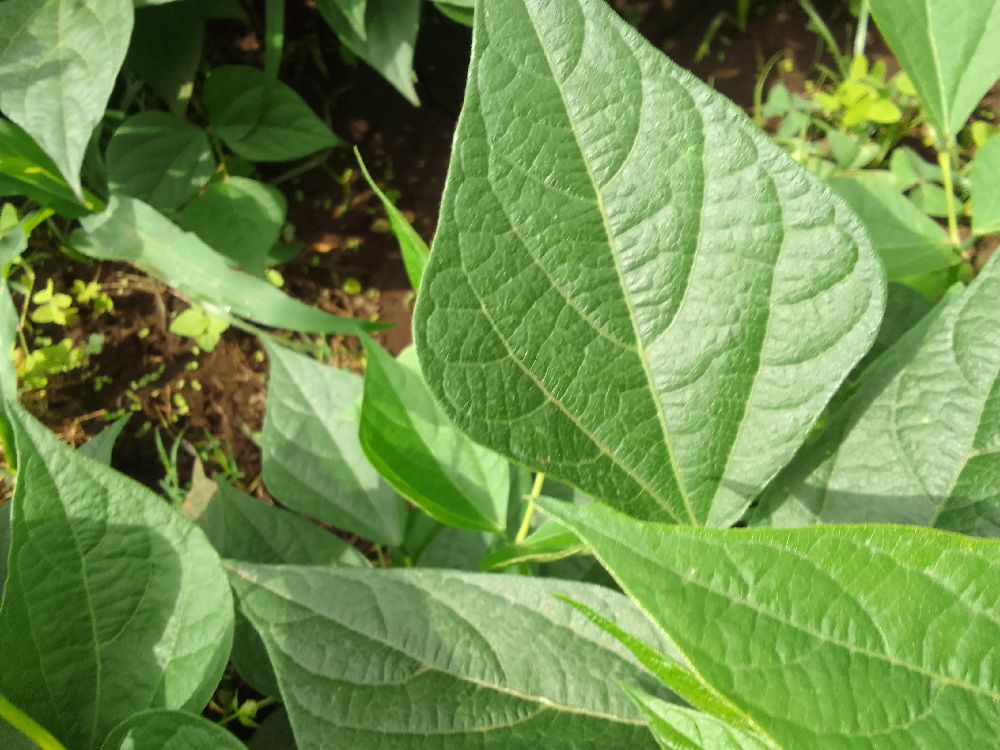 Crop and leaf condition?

common bean, healthy
